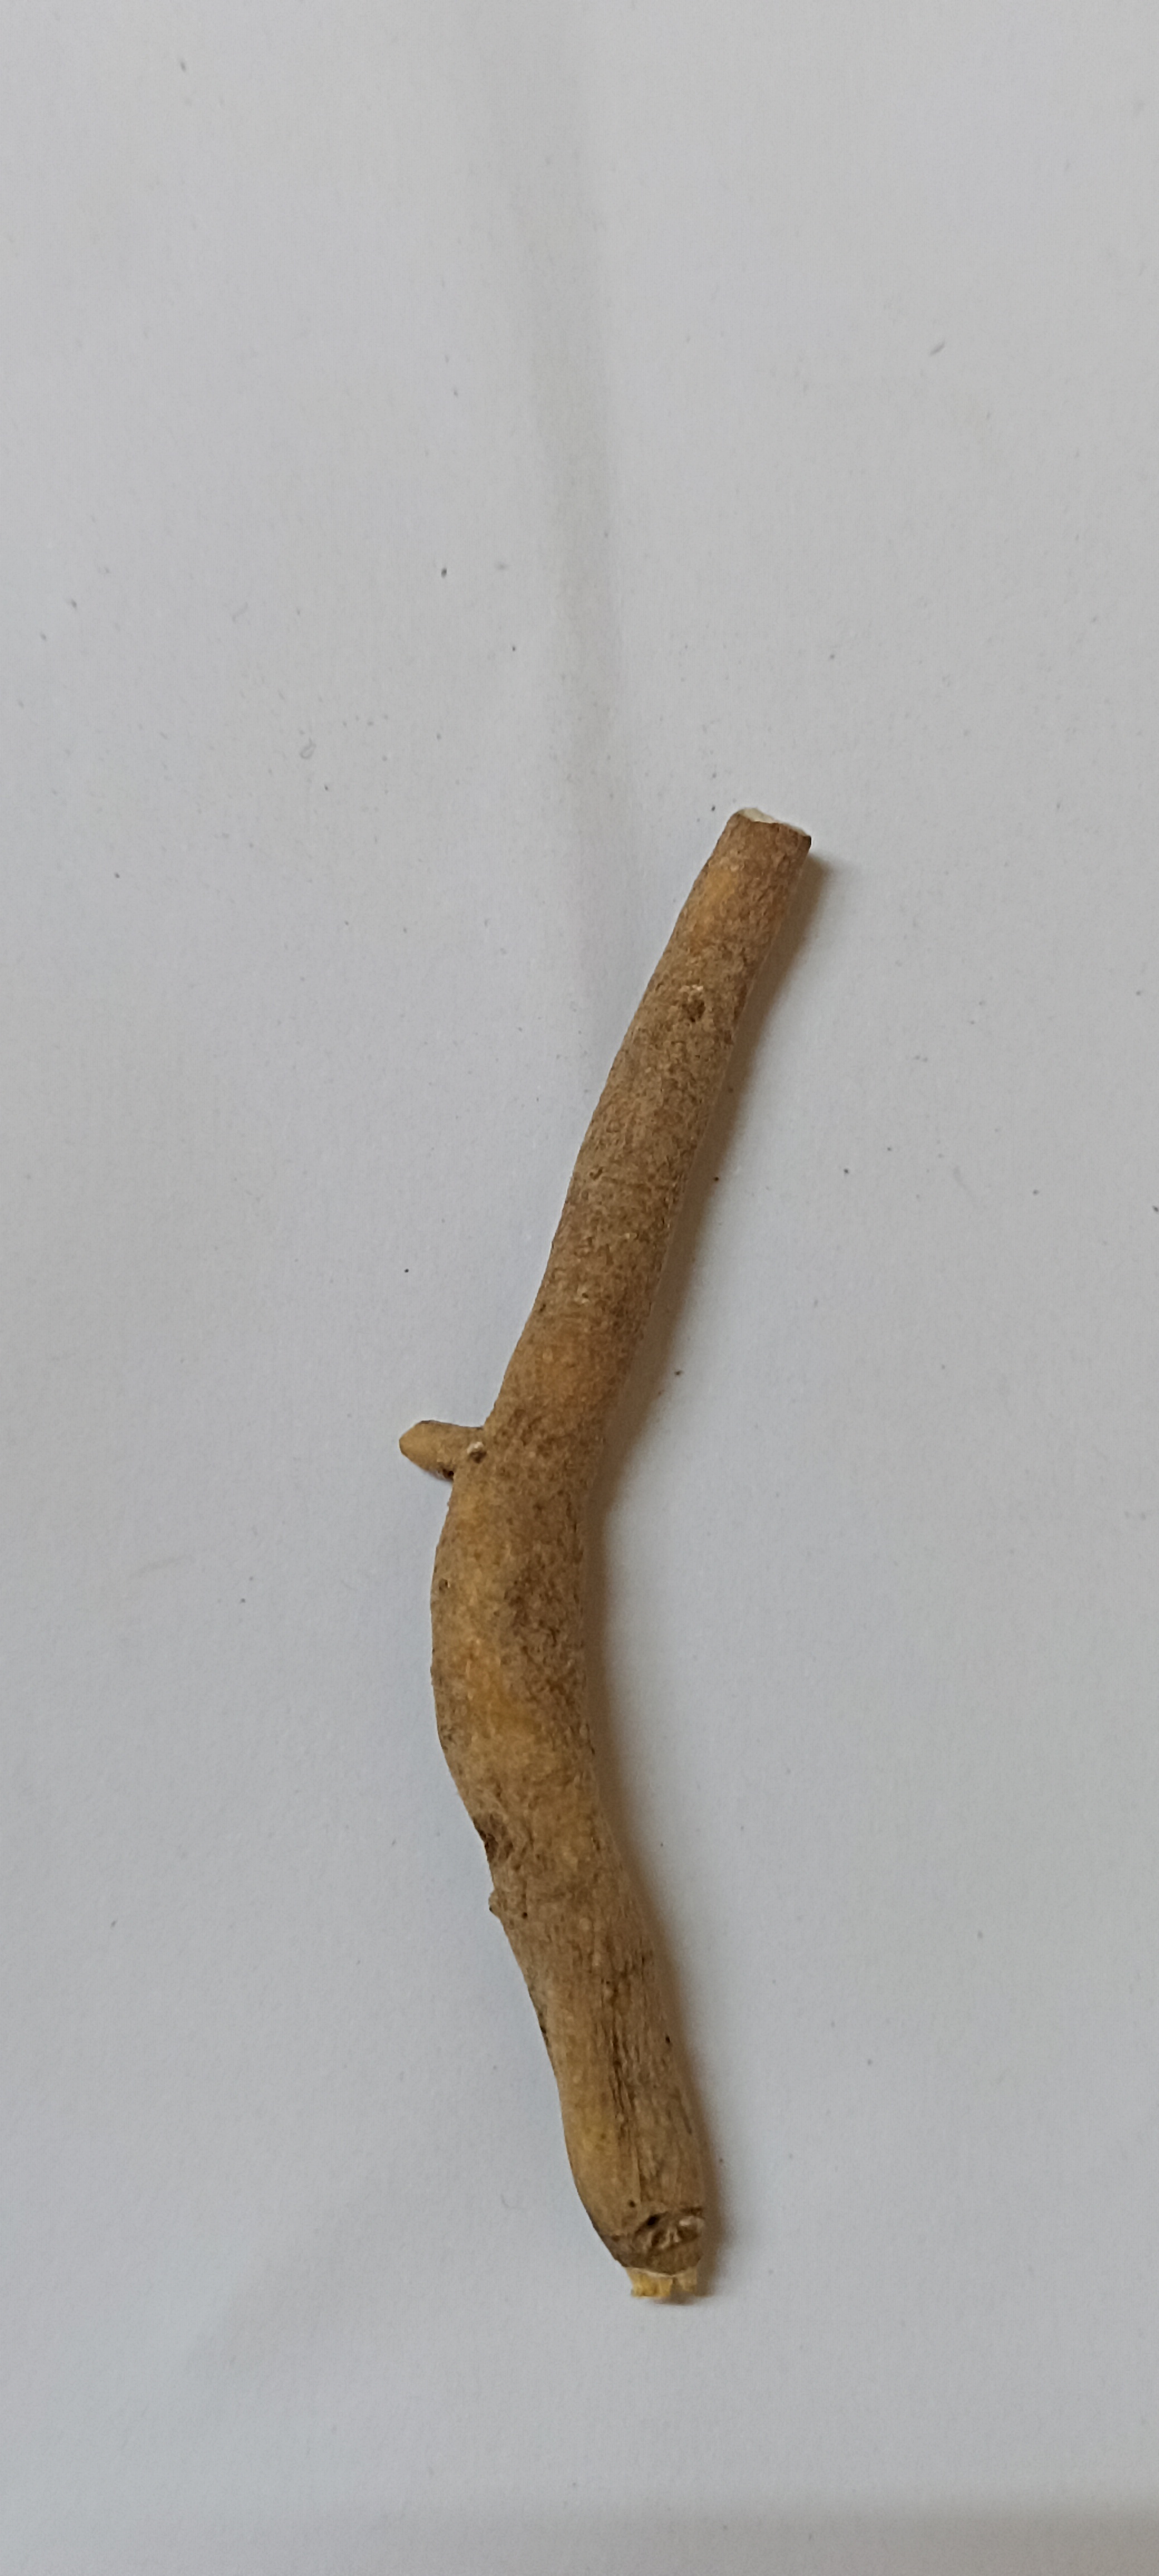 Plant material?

ashwagandha
